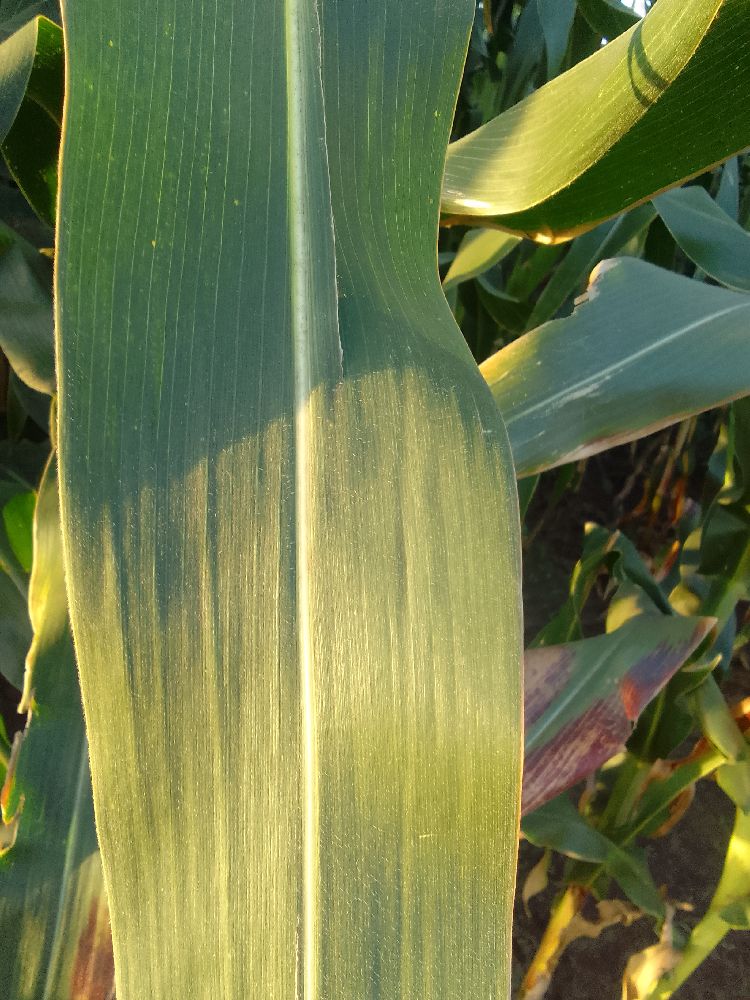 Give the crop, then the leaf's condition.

maize, healthy
